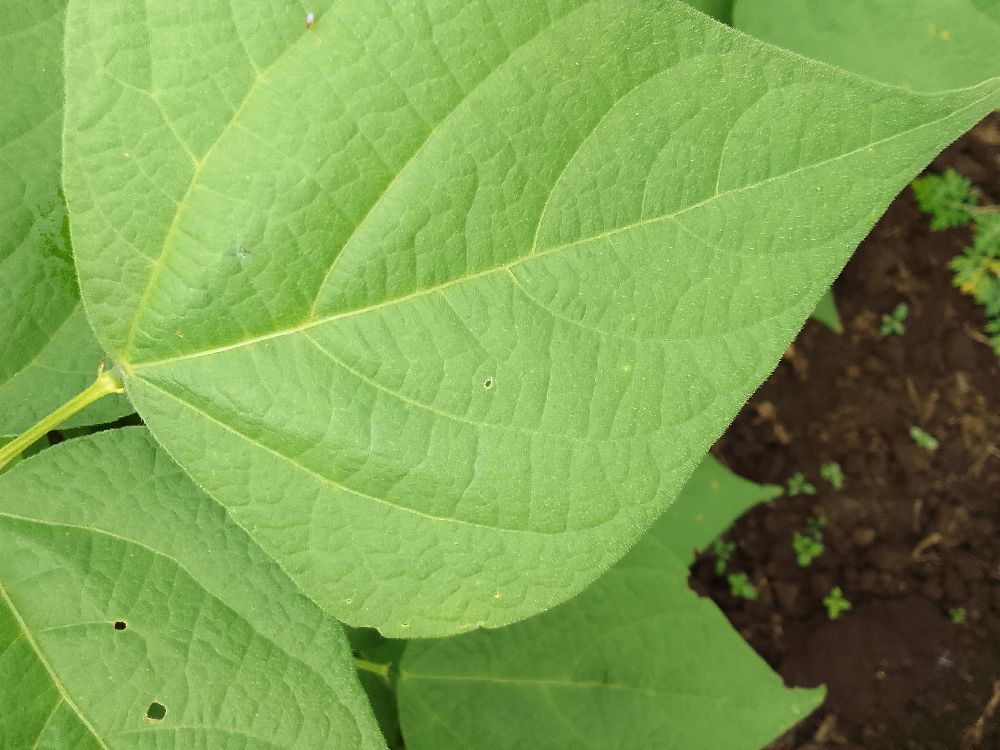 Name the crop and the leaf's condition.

common bean, healthy
